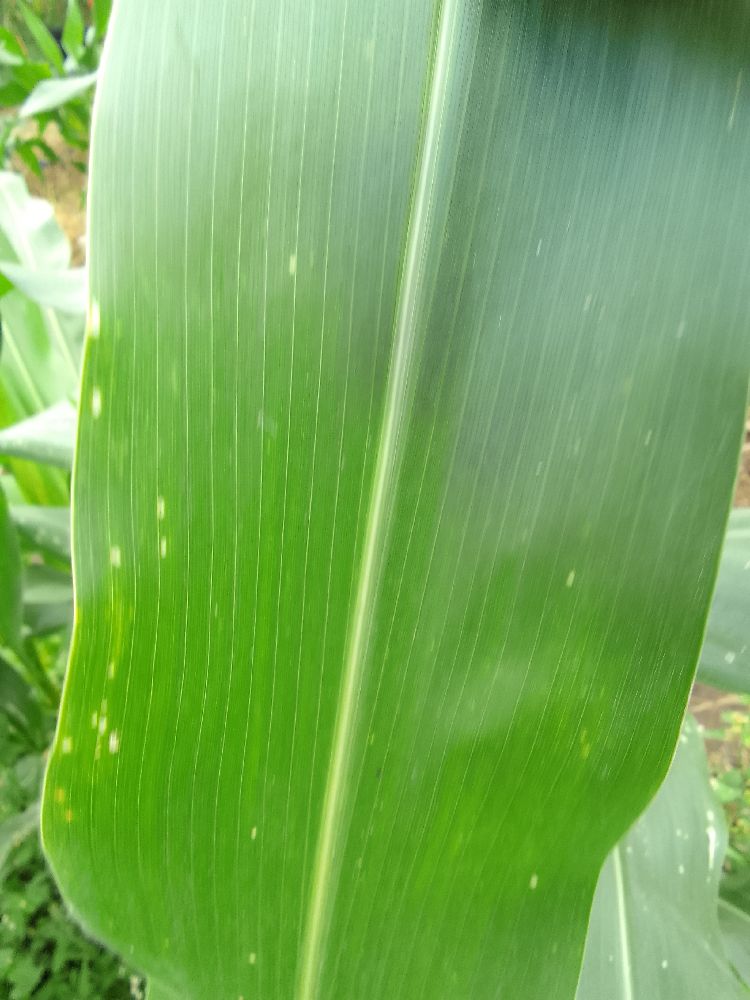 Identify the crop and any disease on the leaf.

maize, healthy
